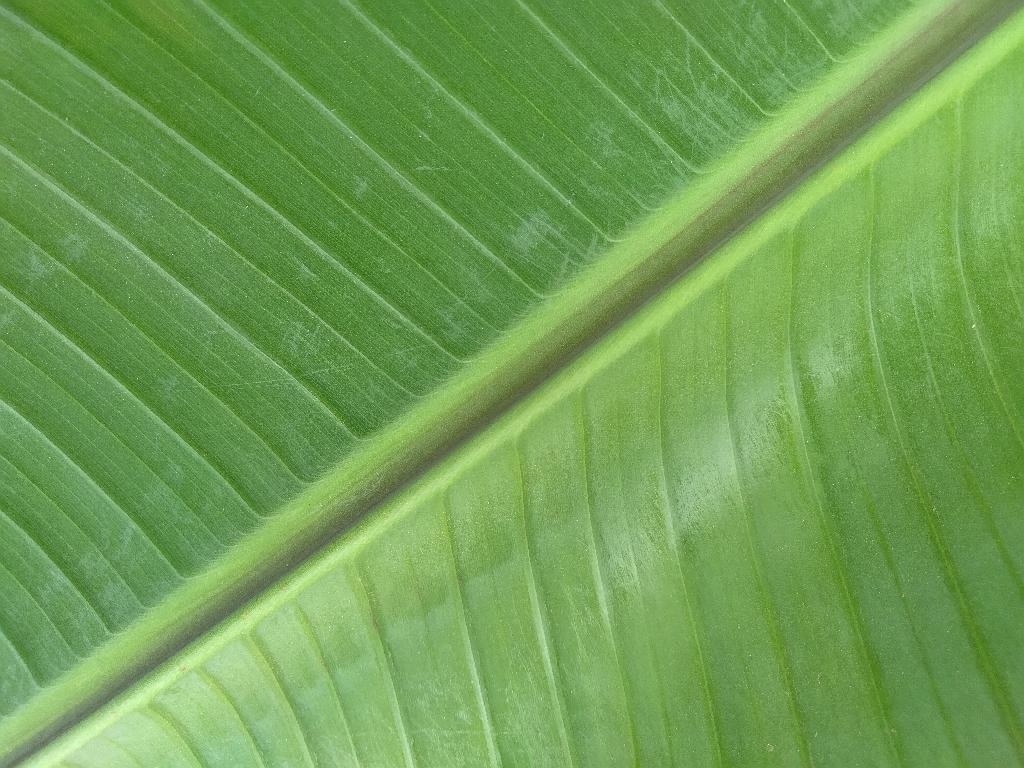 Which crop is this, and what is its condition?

banana, healthy
